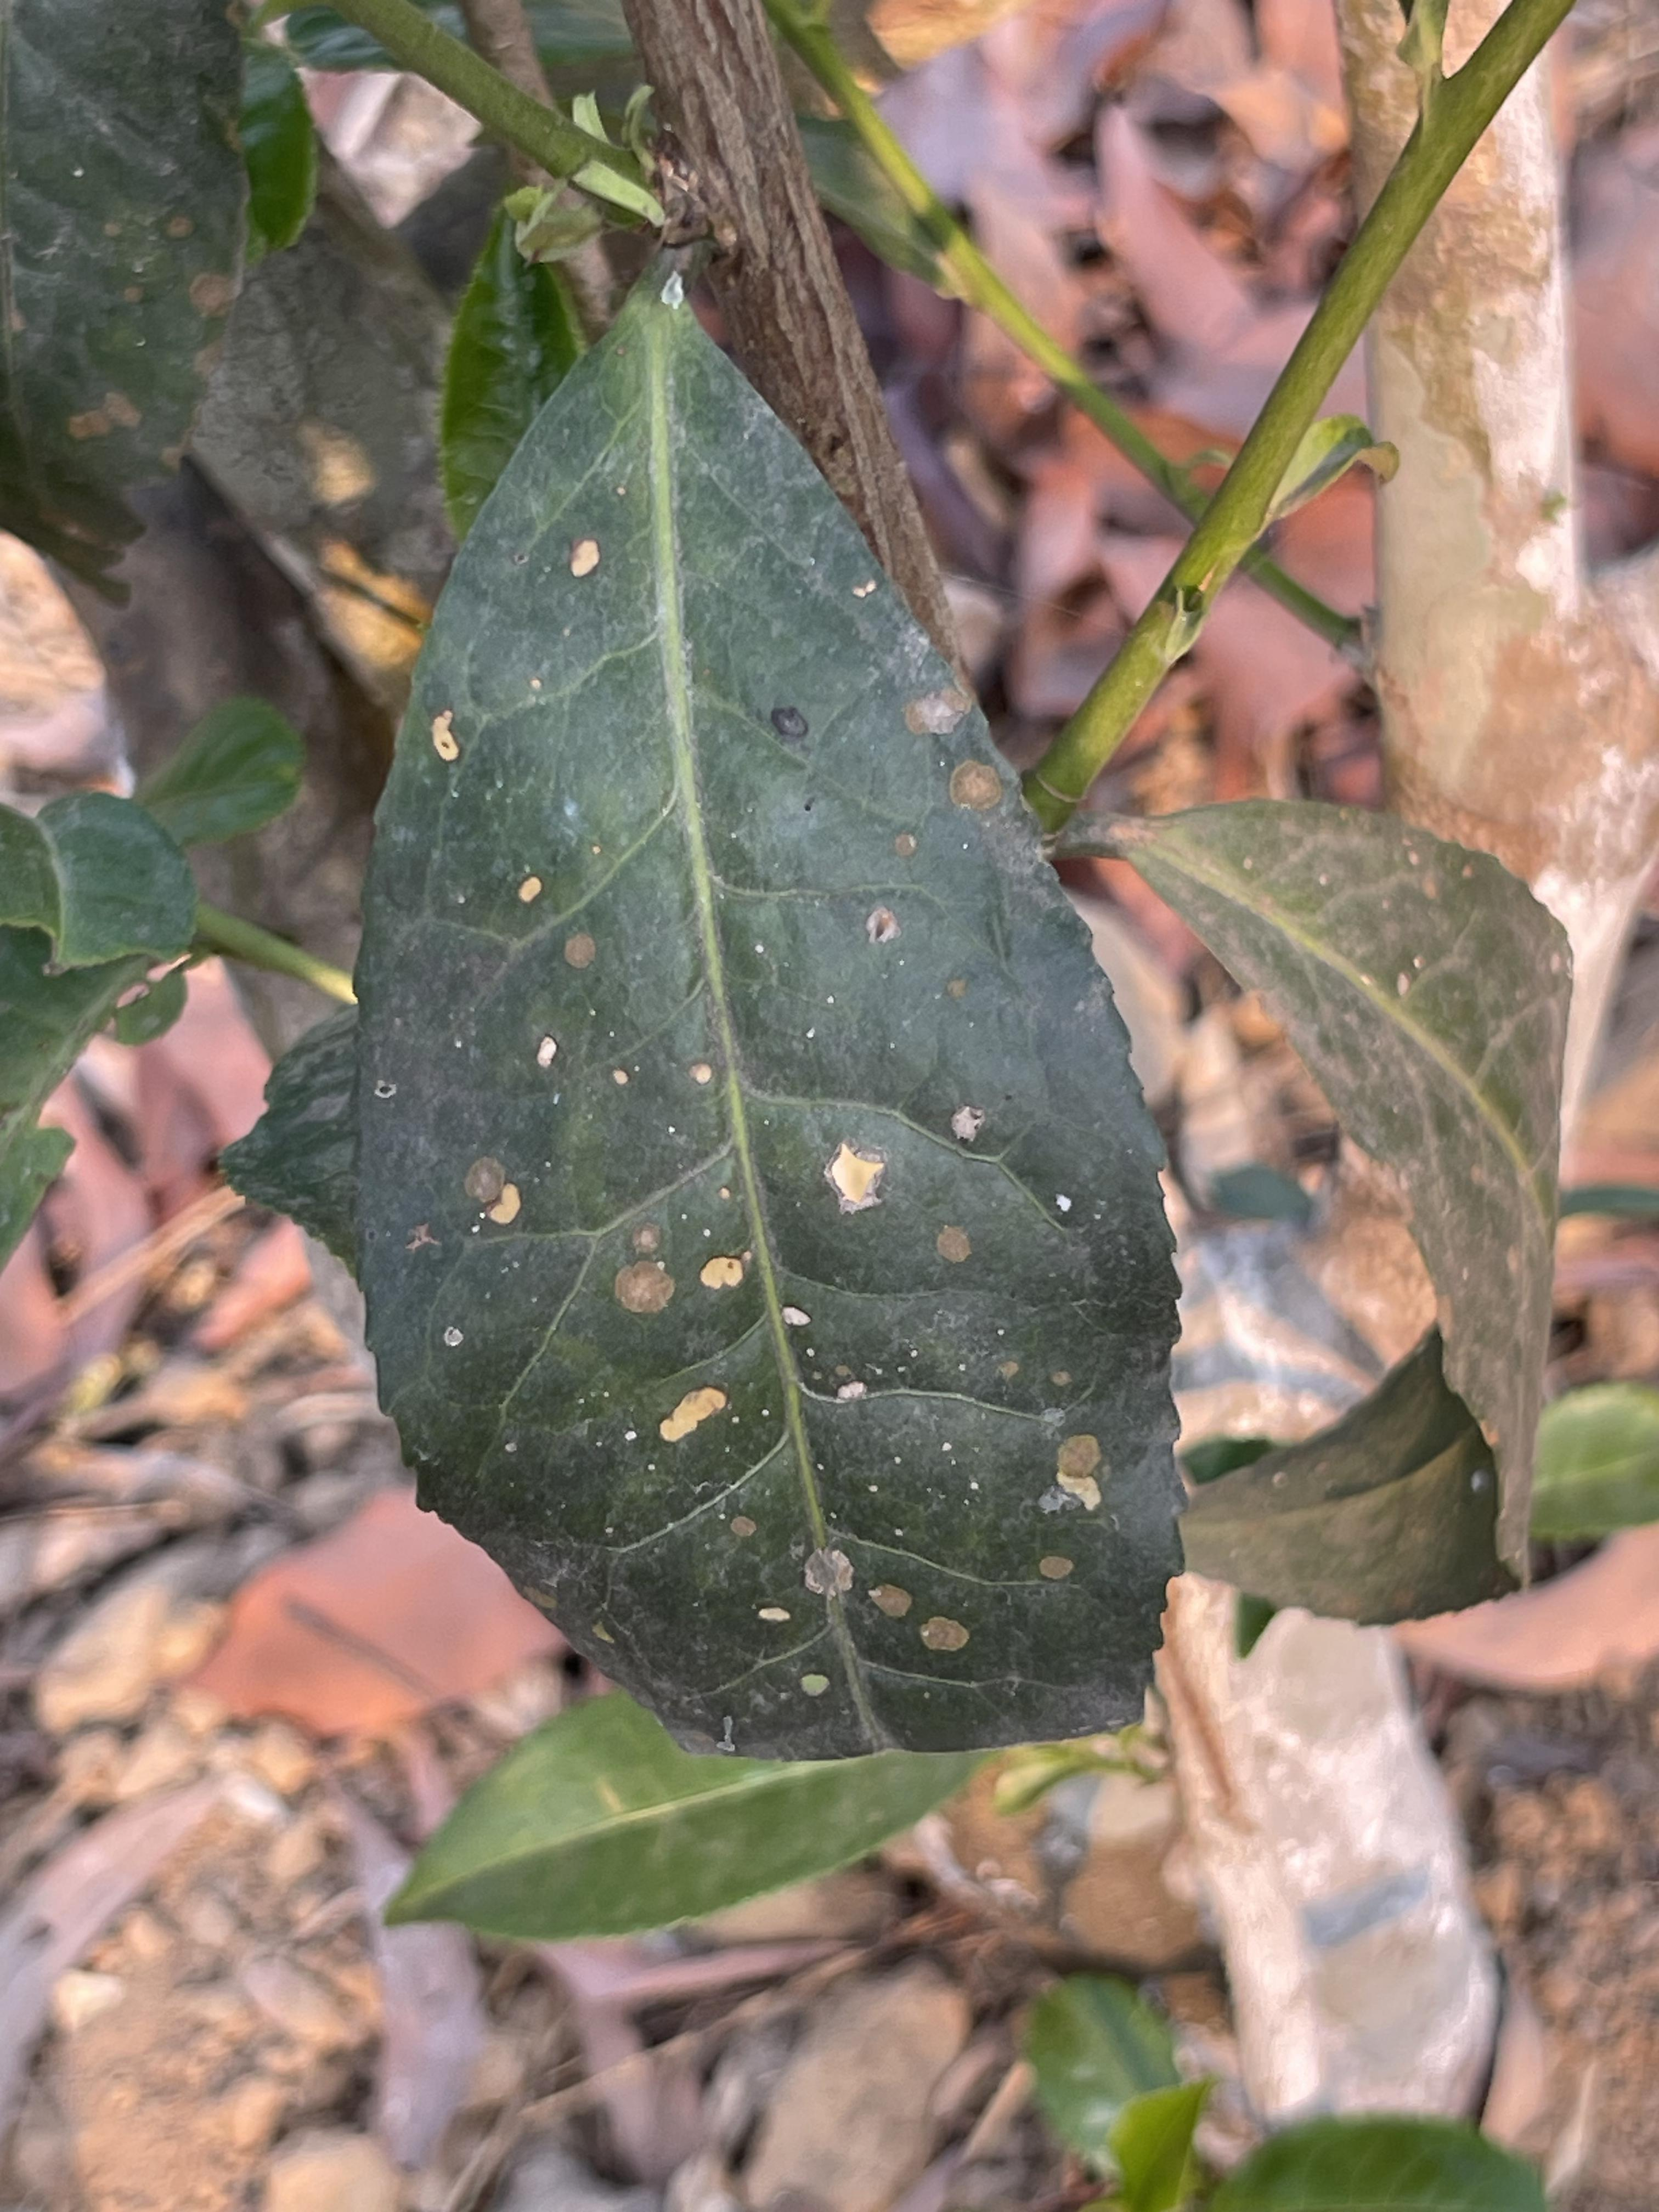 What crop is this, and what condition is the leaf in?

tea, red rust
